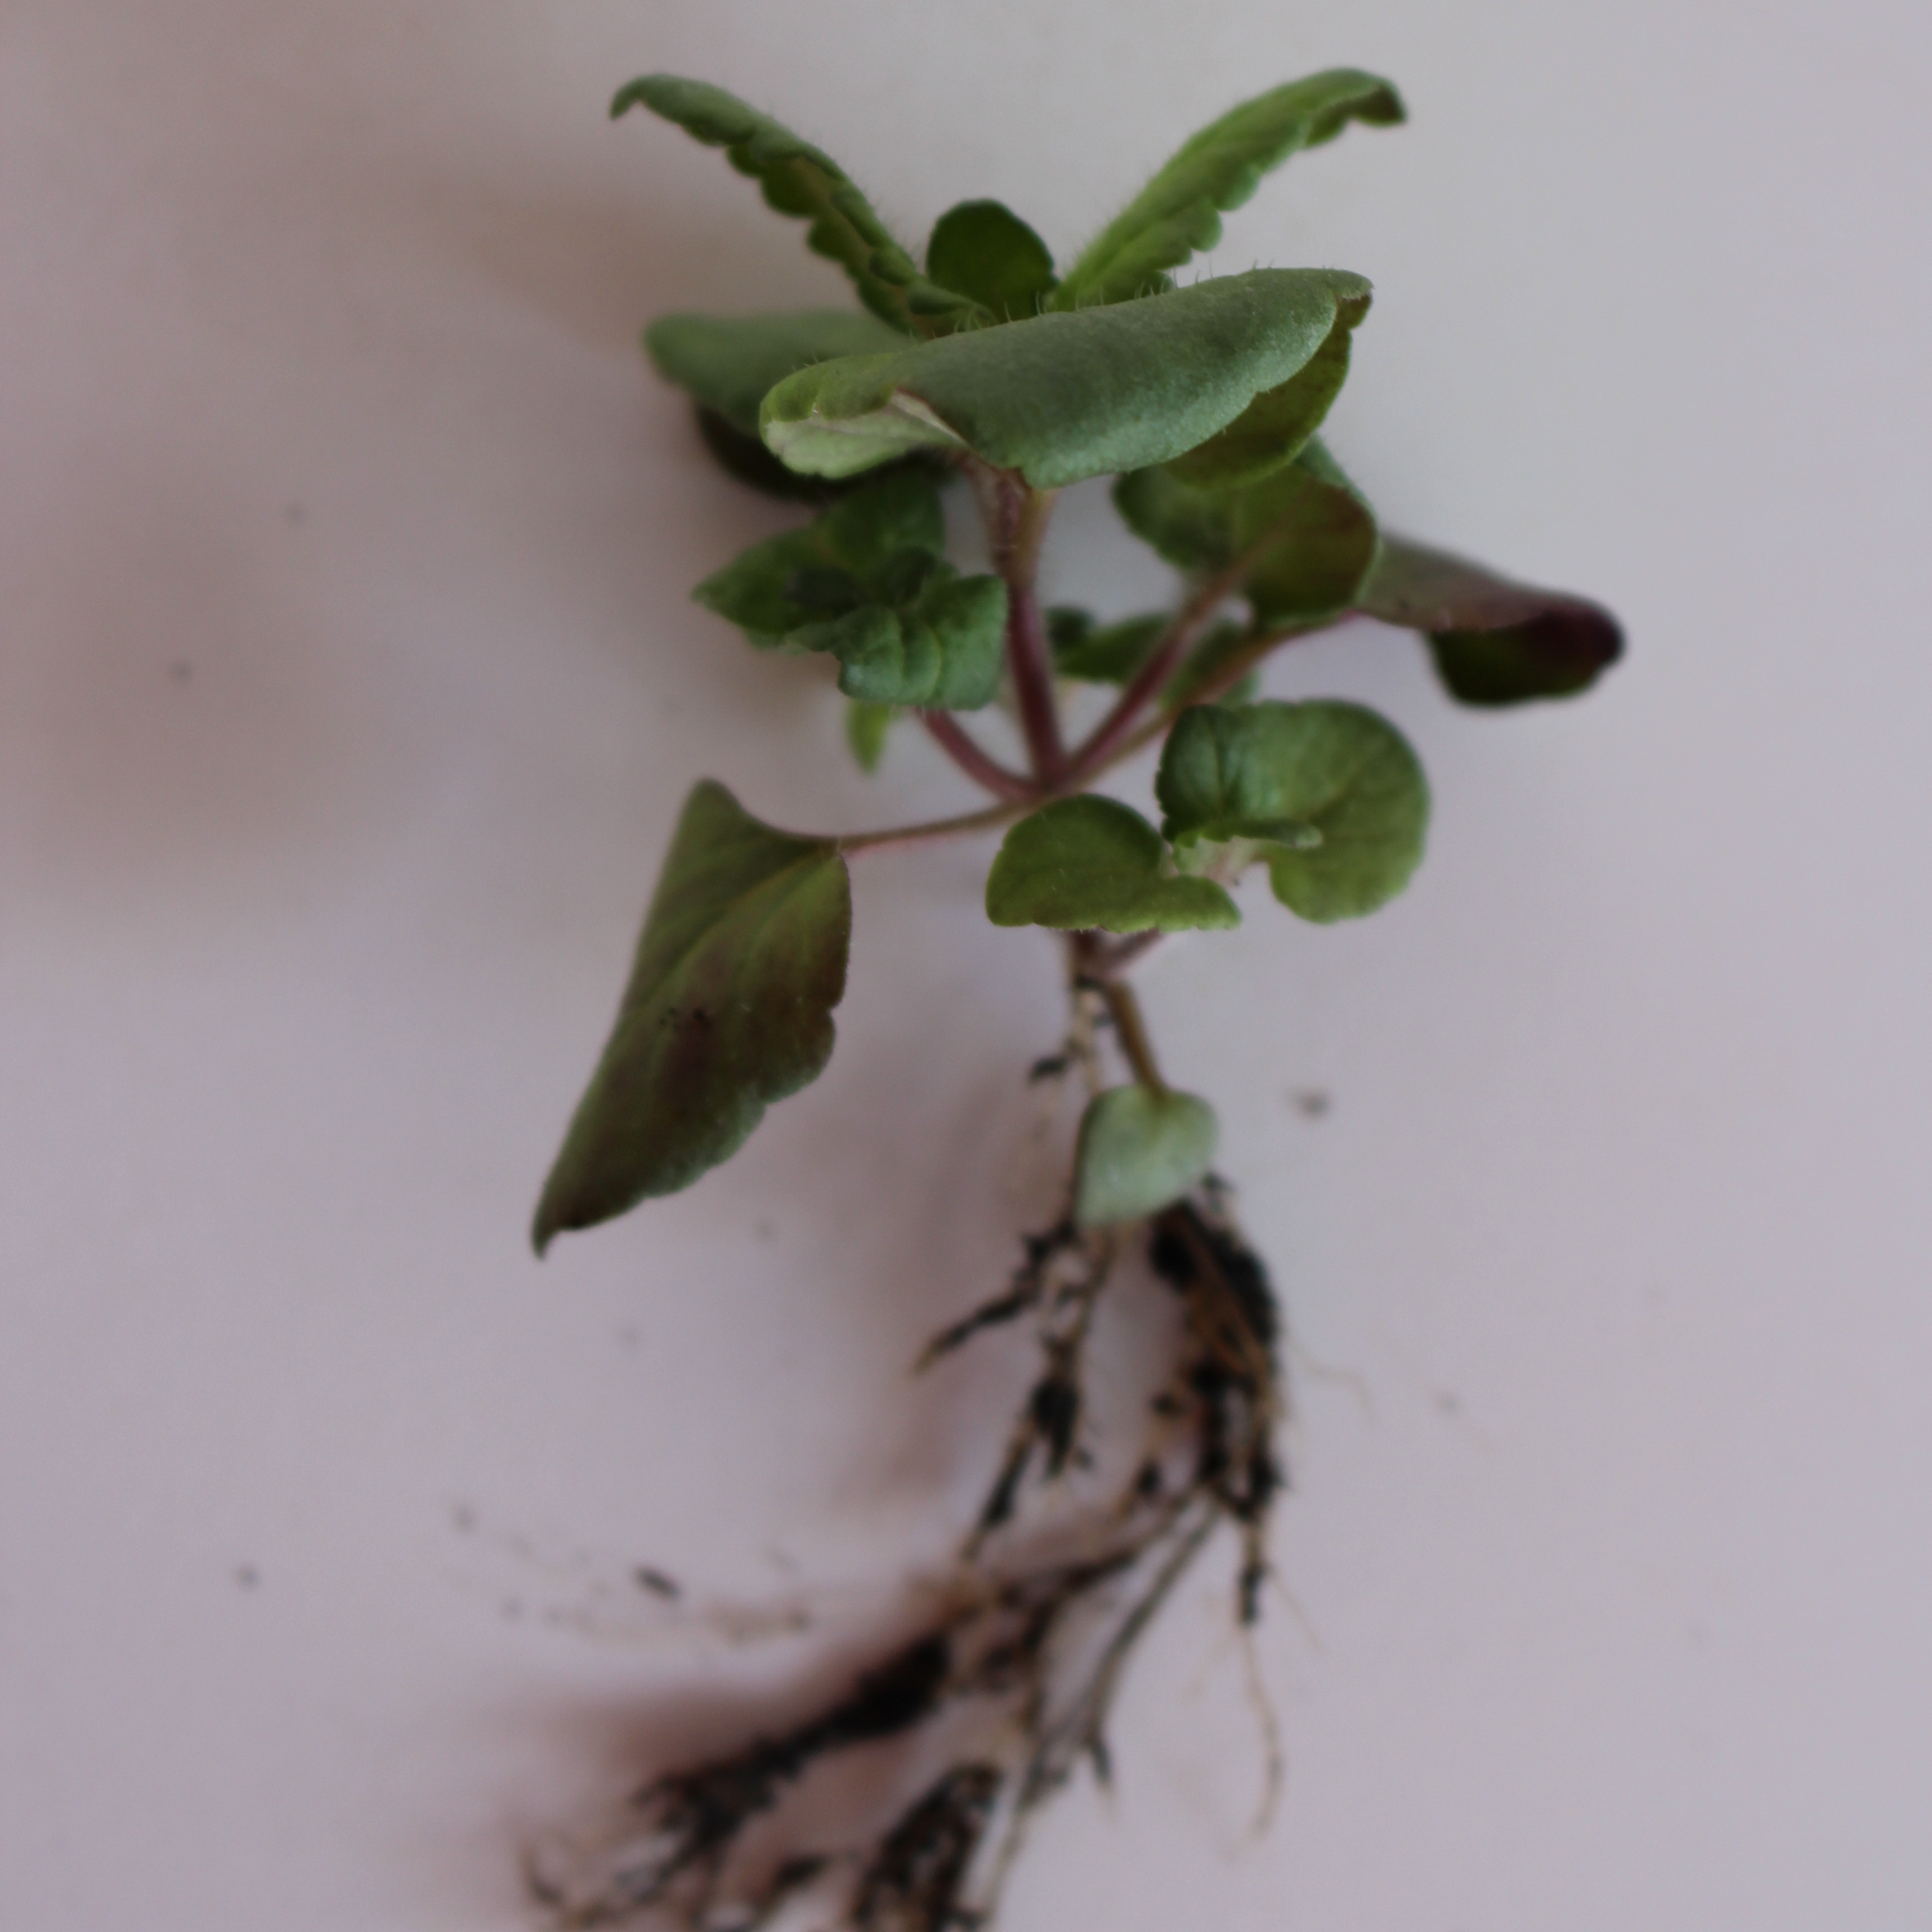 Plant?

Veronica persica
